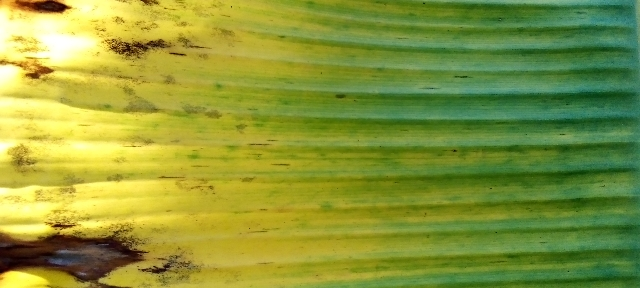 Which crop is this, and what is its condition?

banana, fusarium wilt race 1
